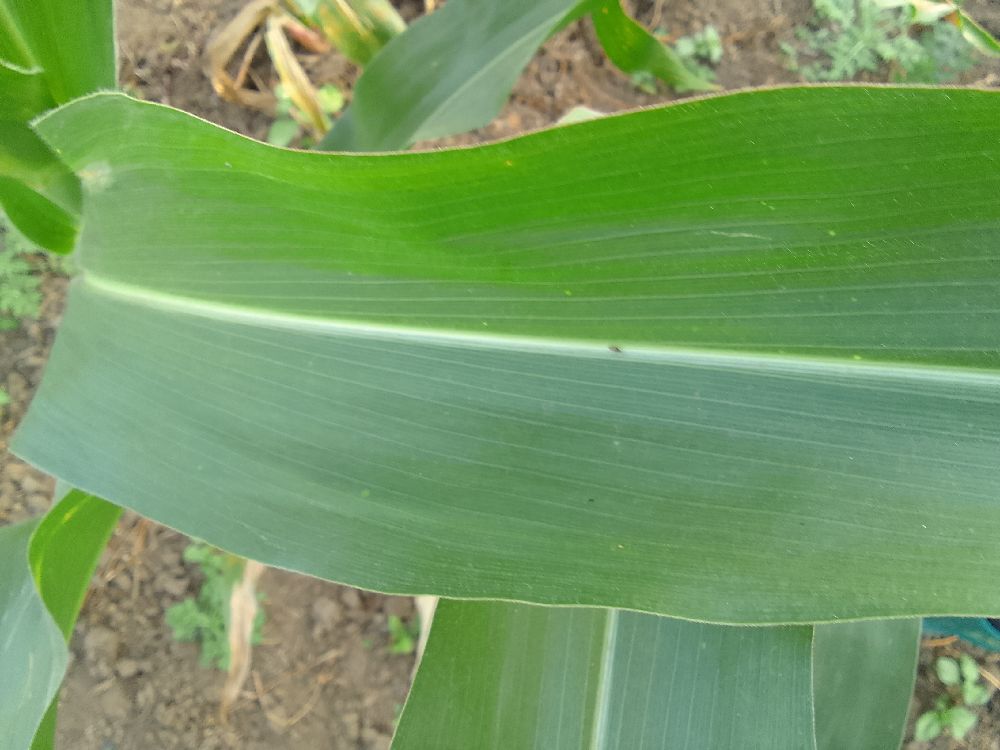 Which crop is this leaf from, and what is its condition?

maize, healthy
